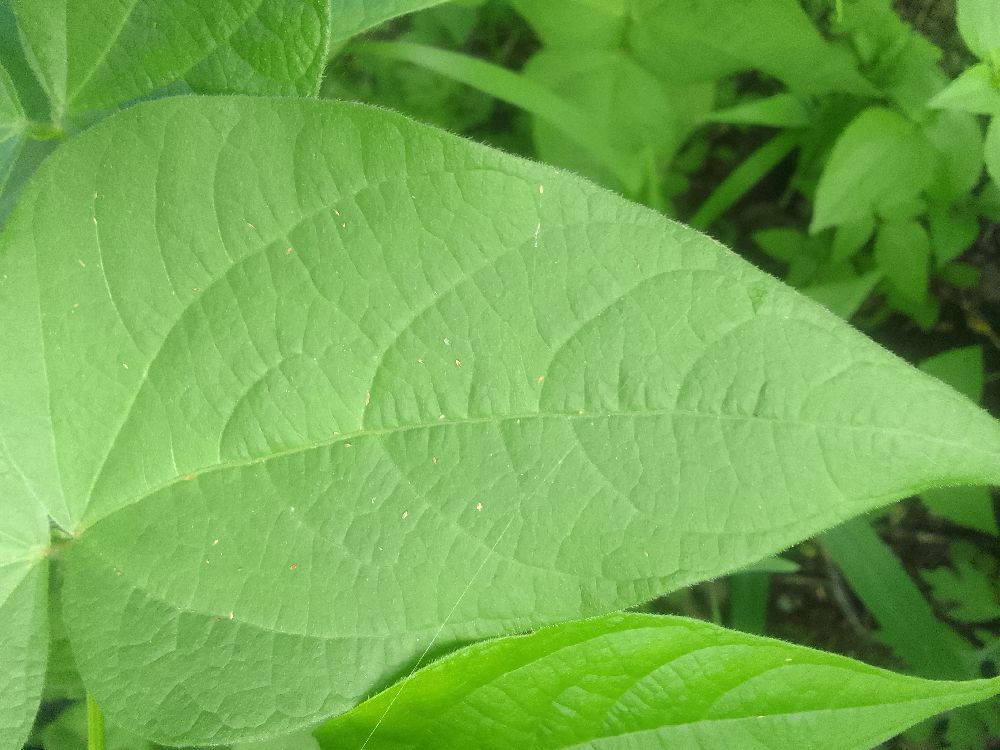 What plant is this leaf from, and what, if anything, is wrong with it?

common bean, healthy
